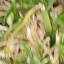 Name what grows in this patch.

grass
